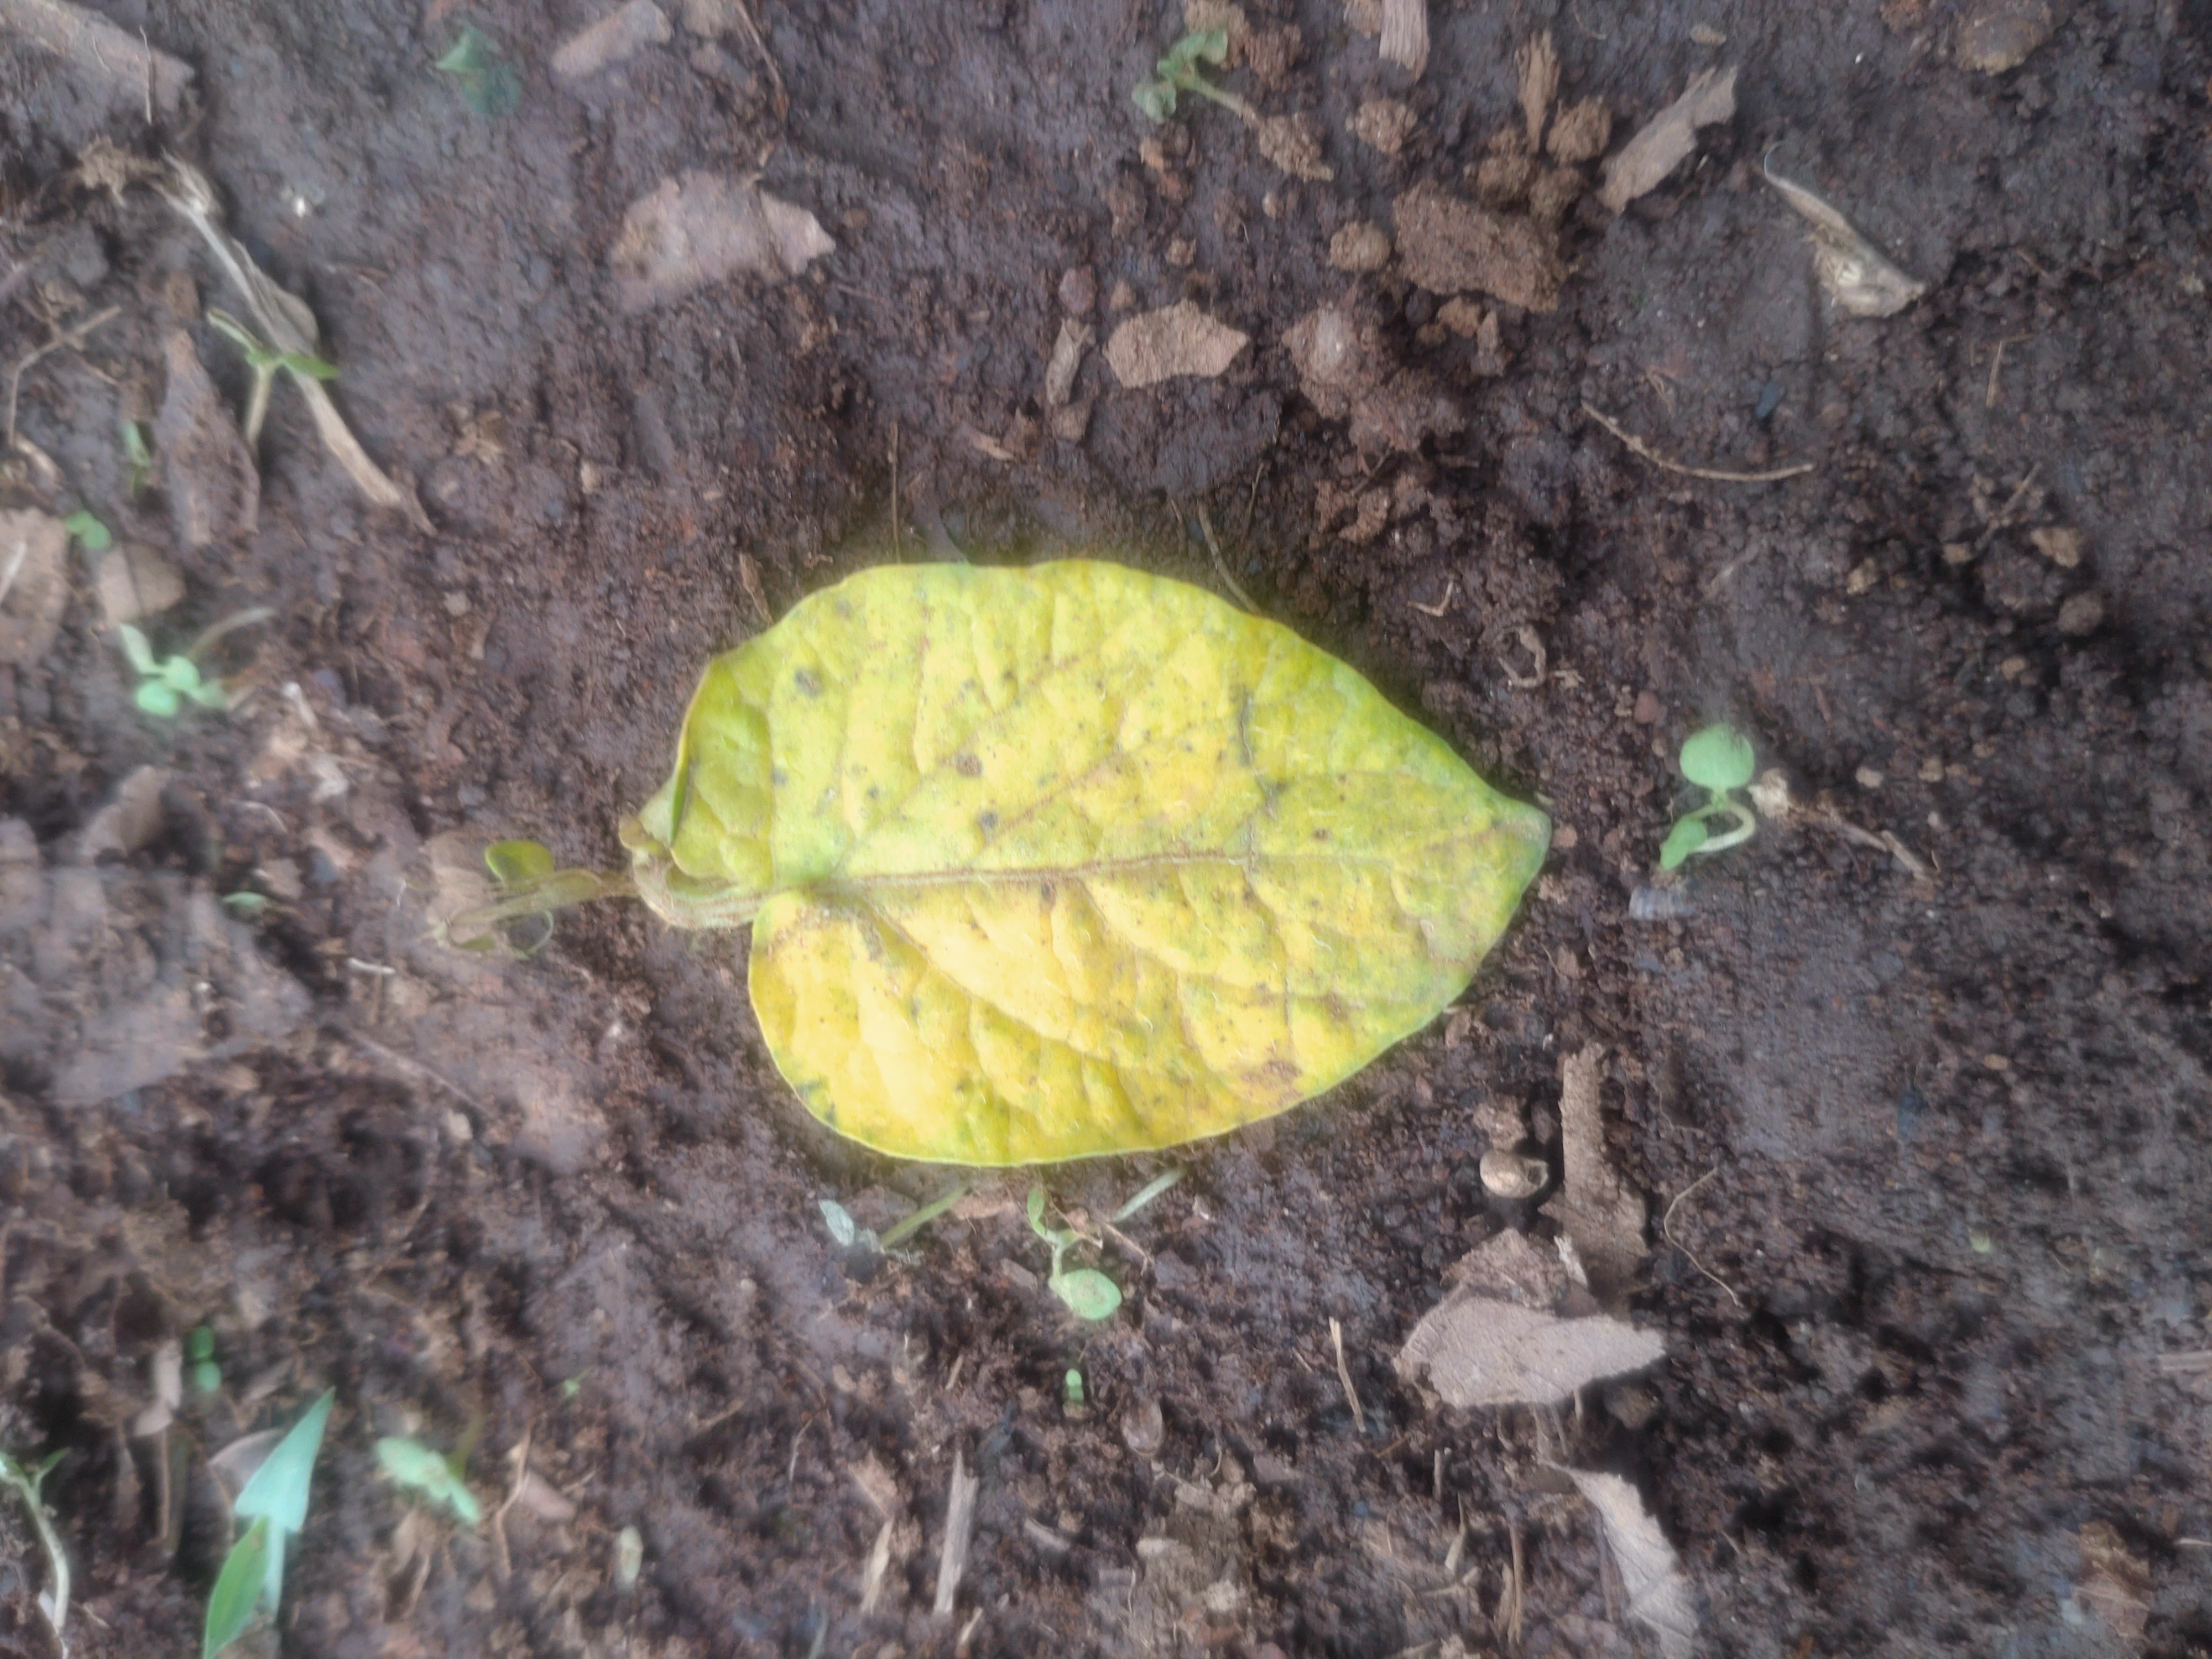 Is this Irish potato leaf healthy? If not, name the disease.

late blight
